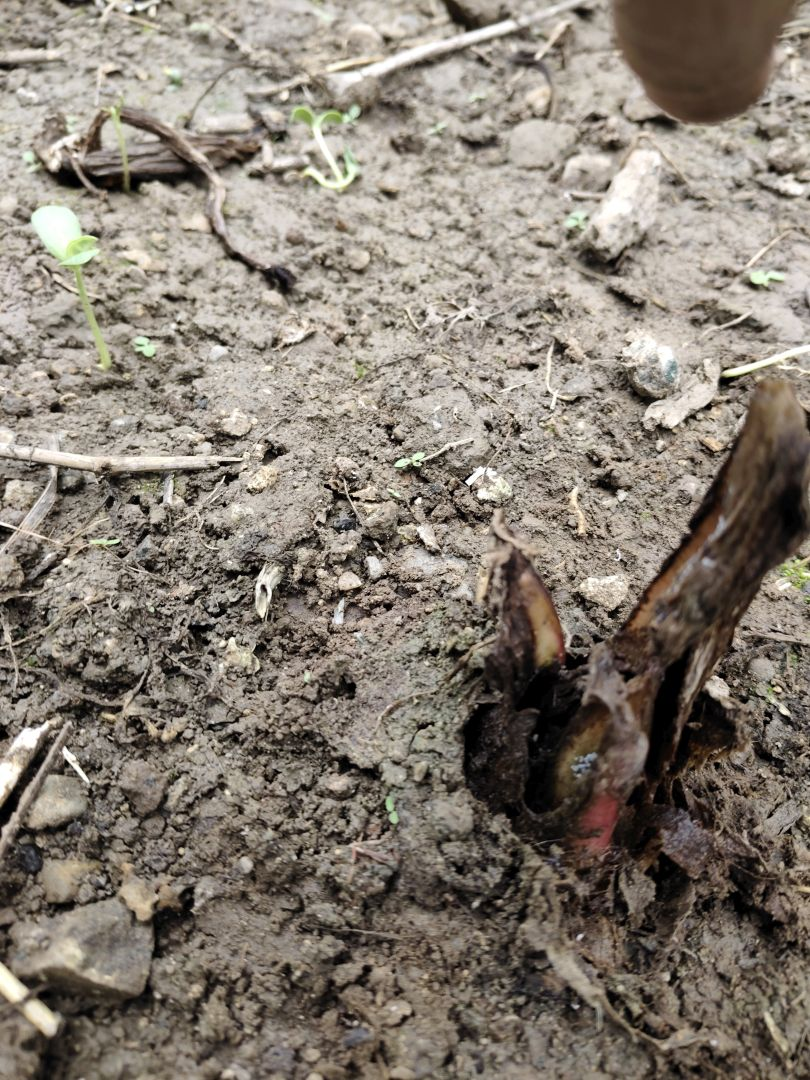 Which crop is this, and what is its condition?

taro, root rot
